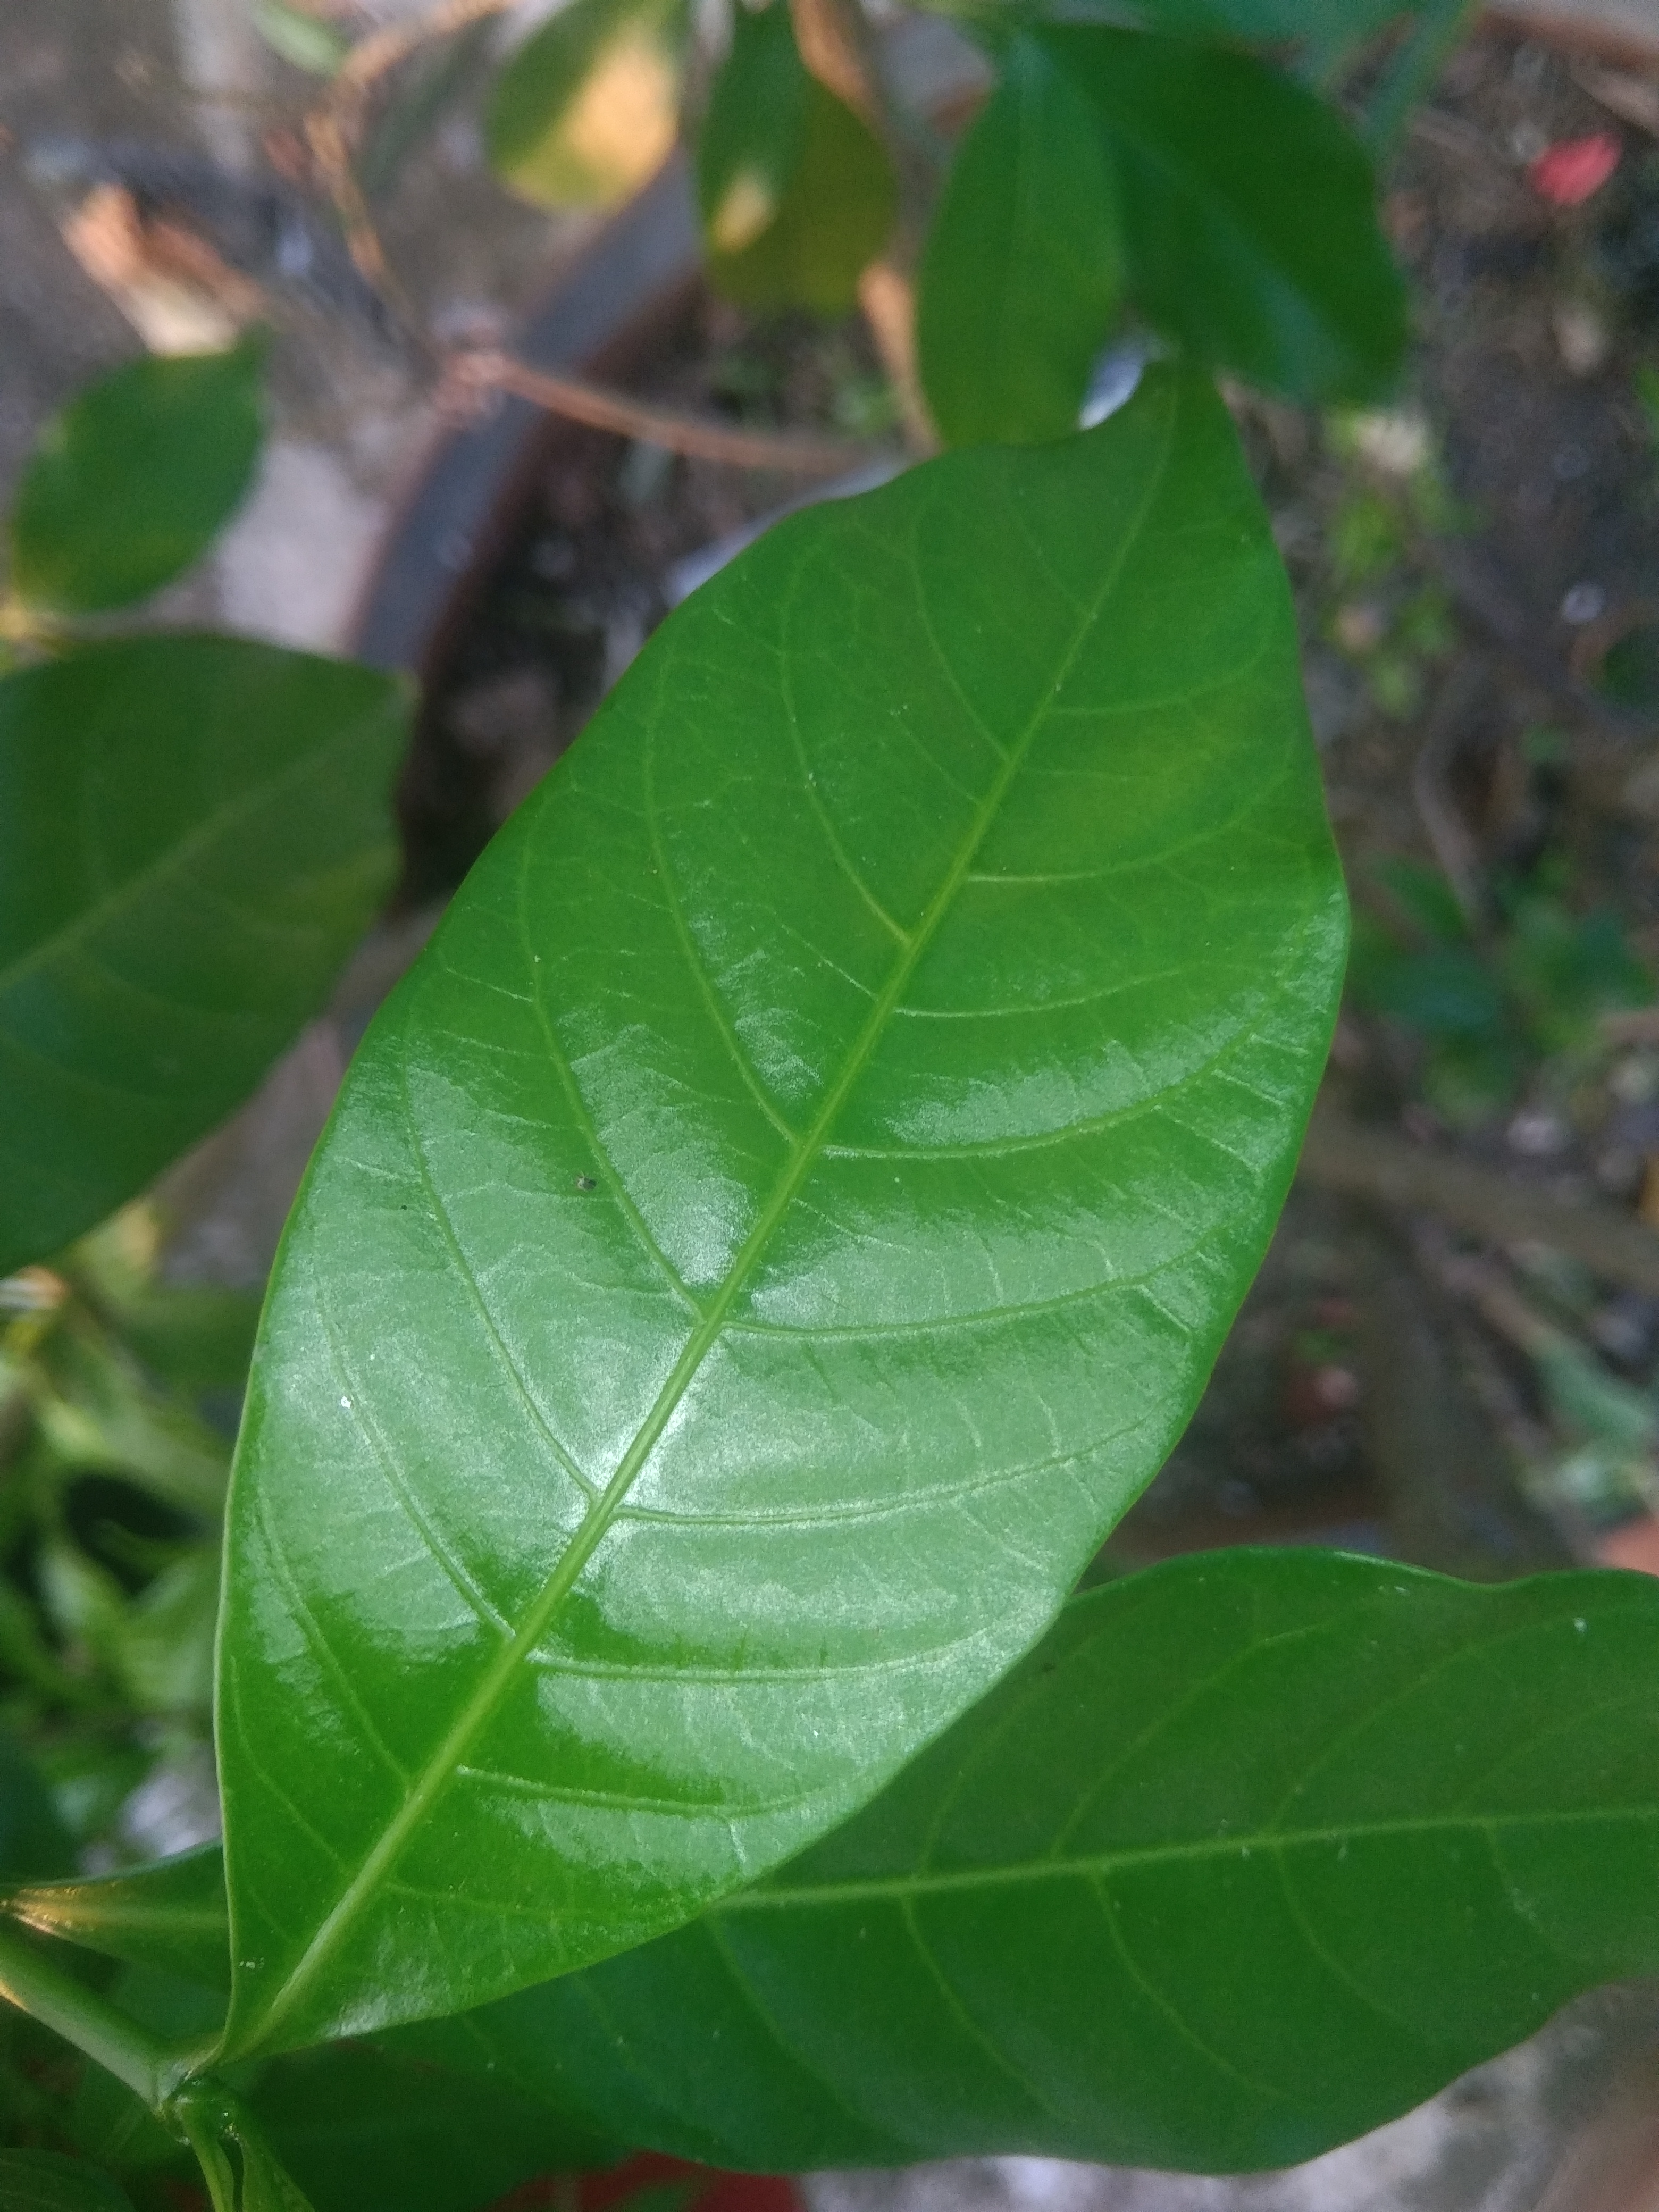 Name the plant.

togor
